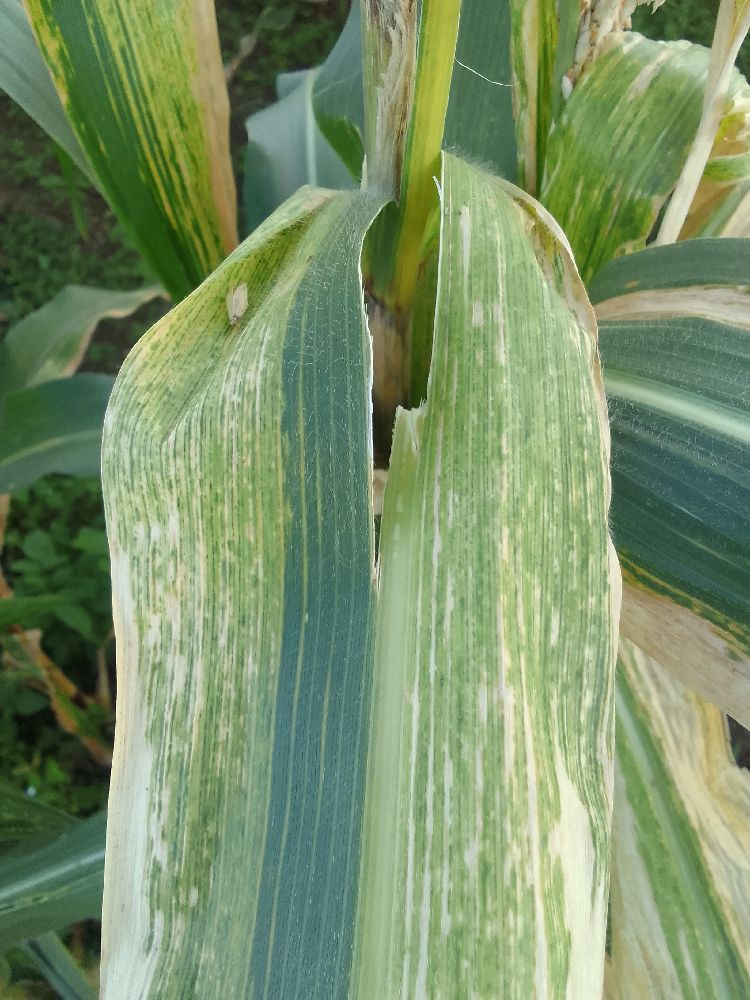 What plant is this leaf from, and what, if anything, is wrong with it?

maize, maize lethal necrosis
